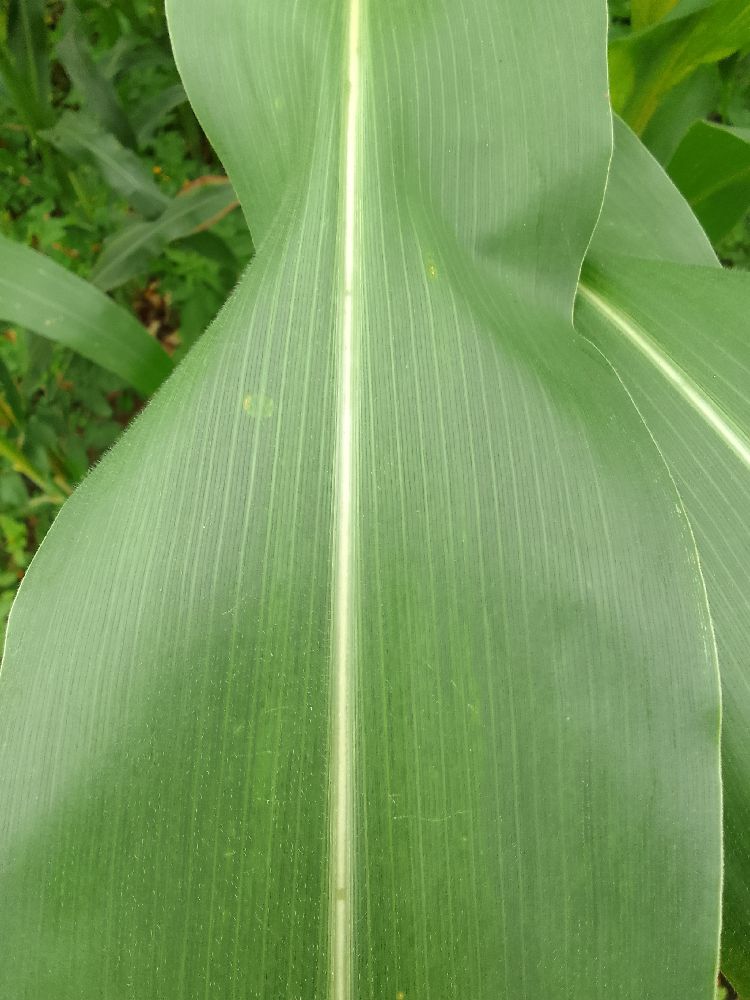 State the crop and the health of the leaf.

maize, healthy
